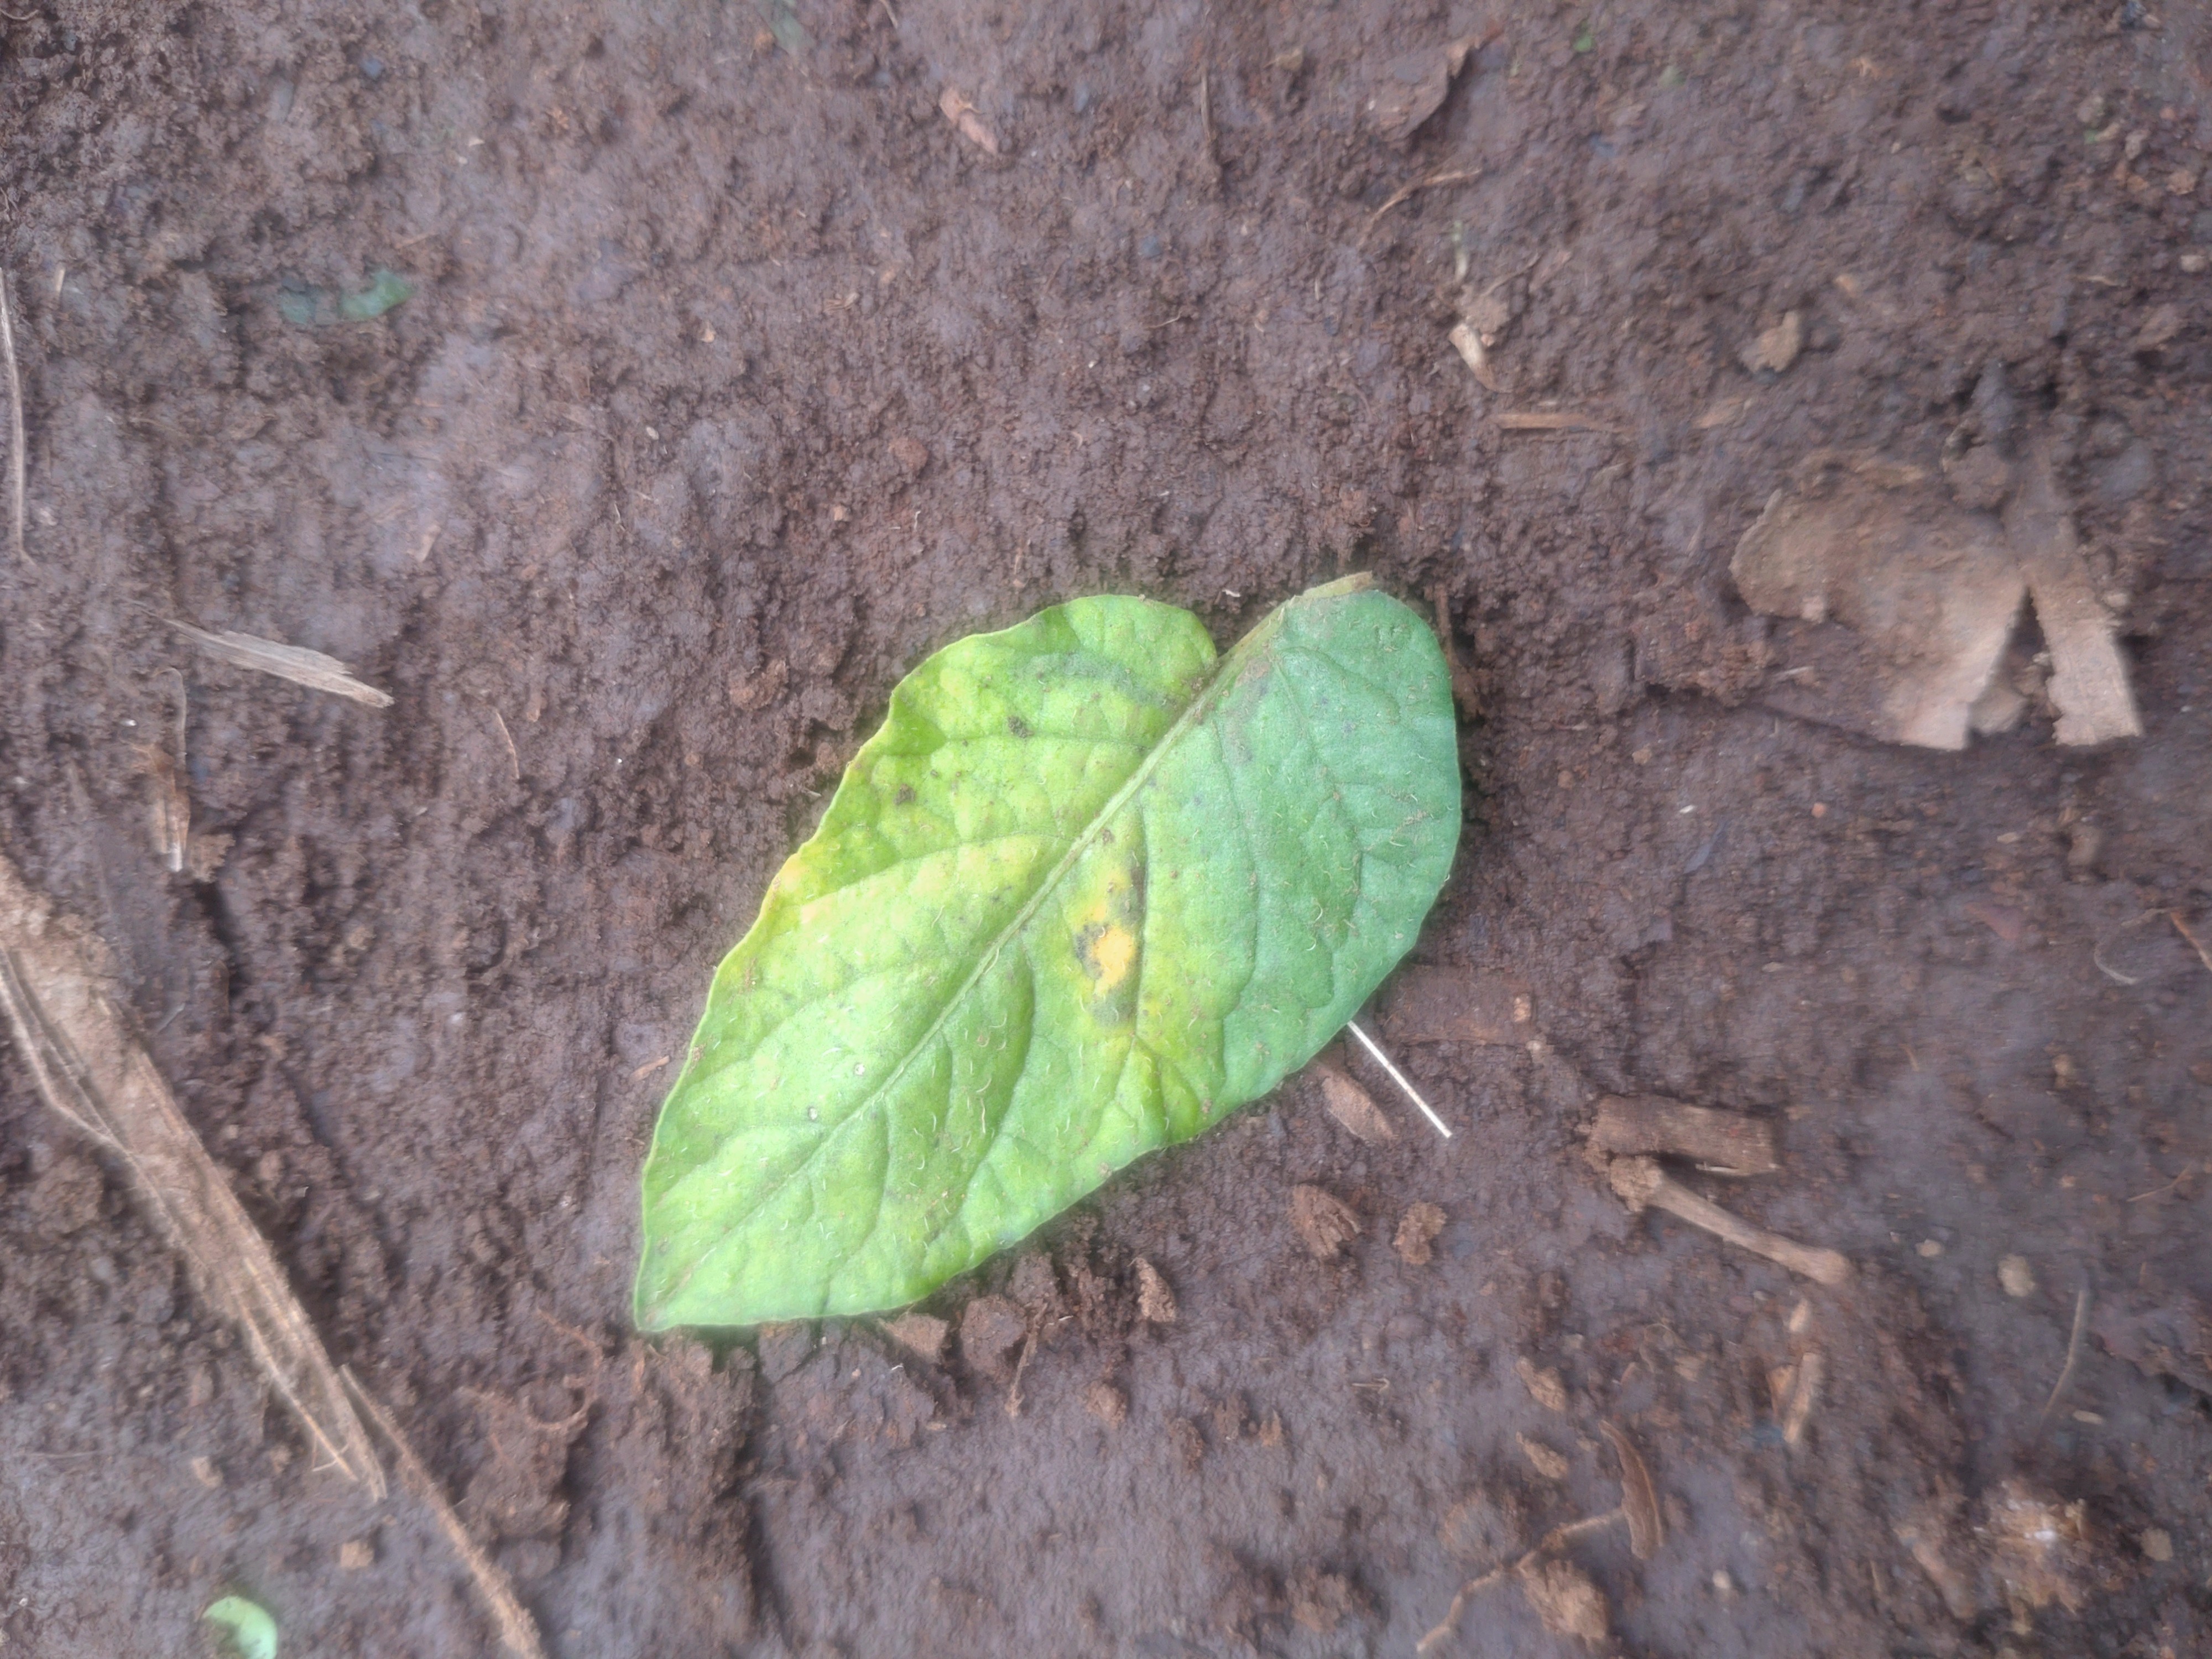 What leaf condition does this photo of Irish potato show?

late blight
